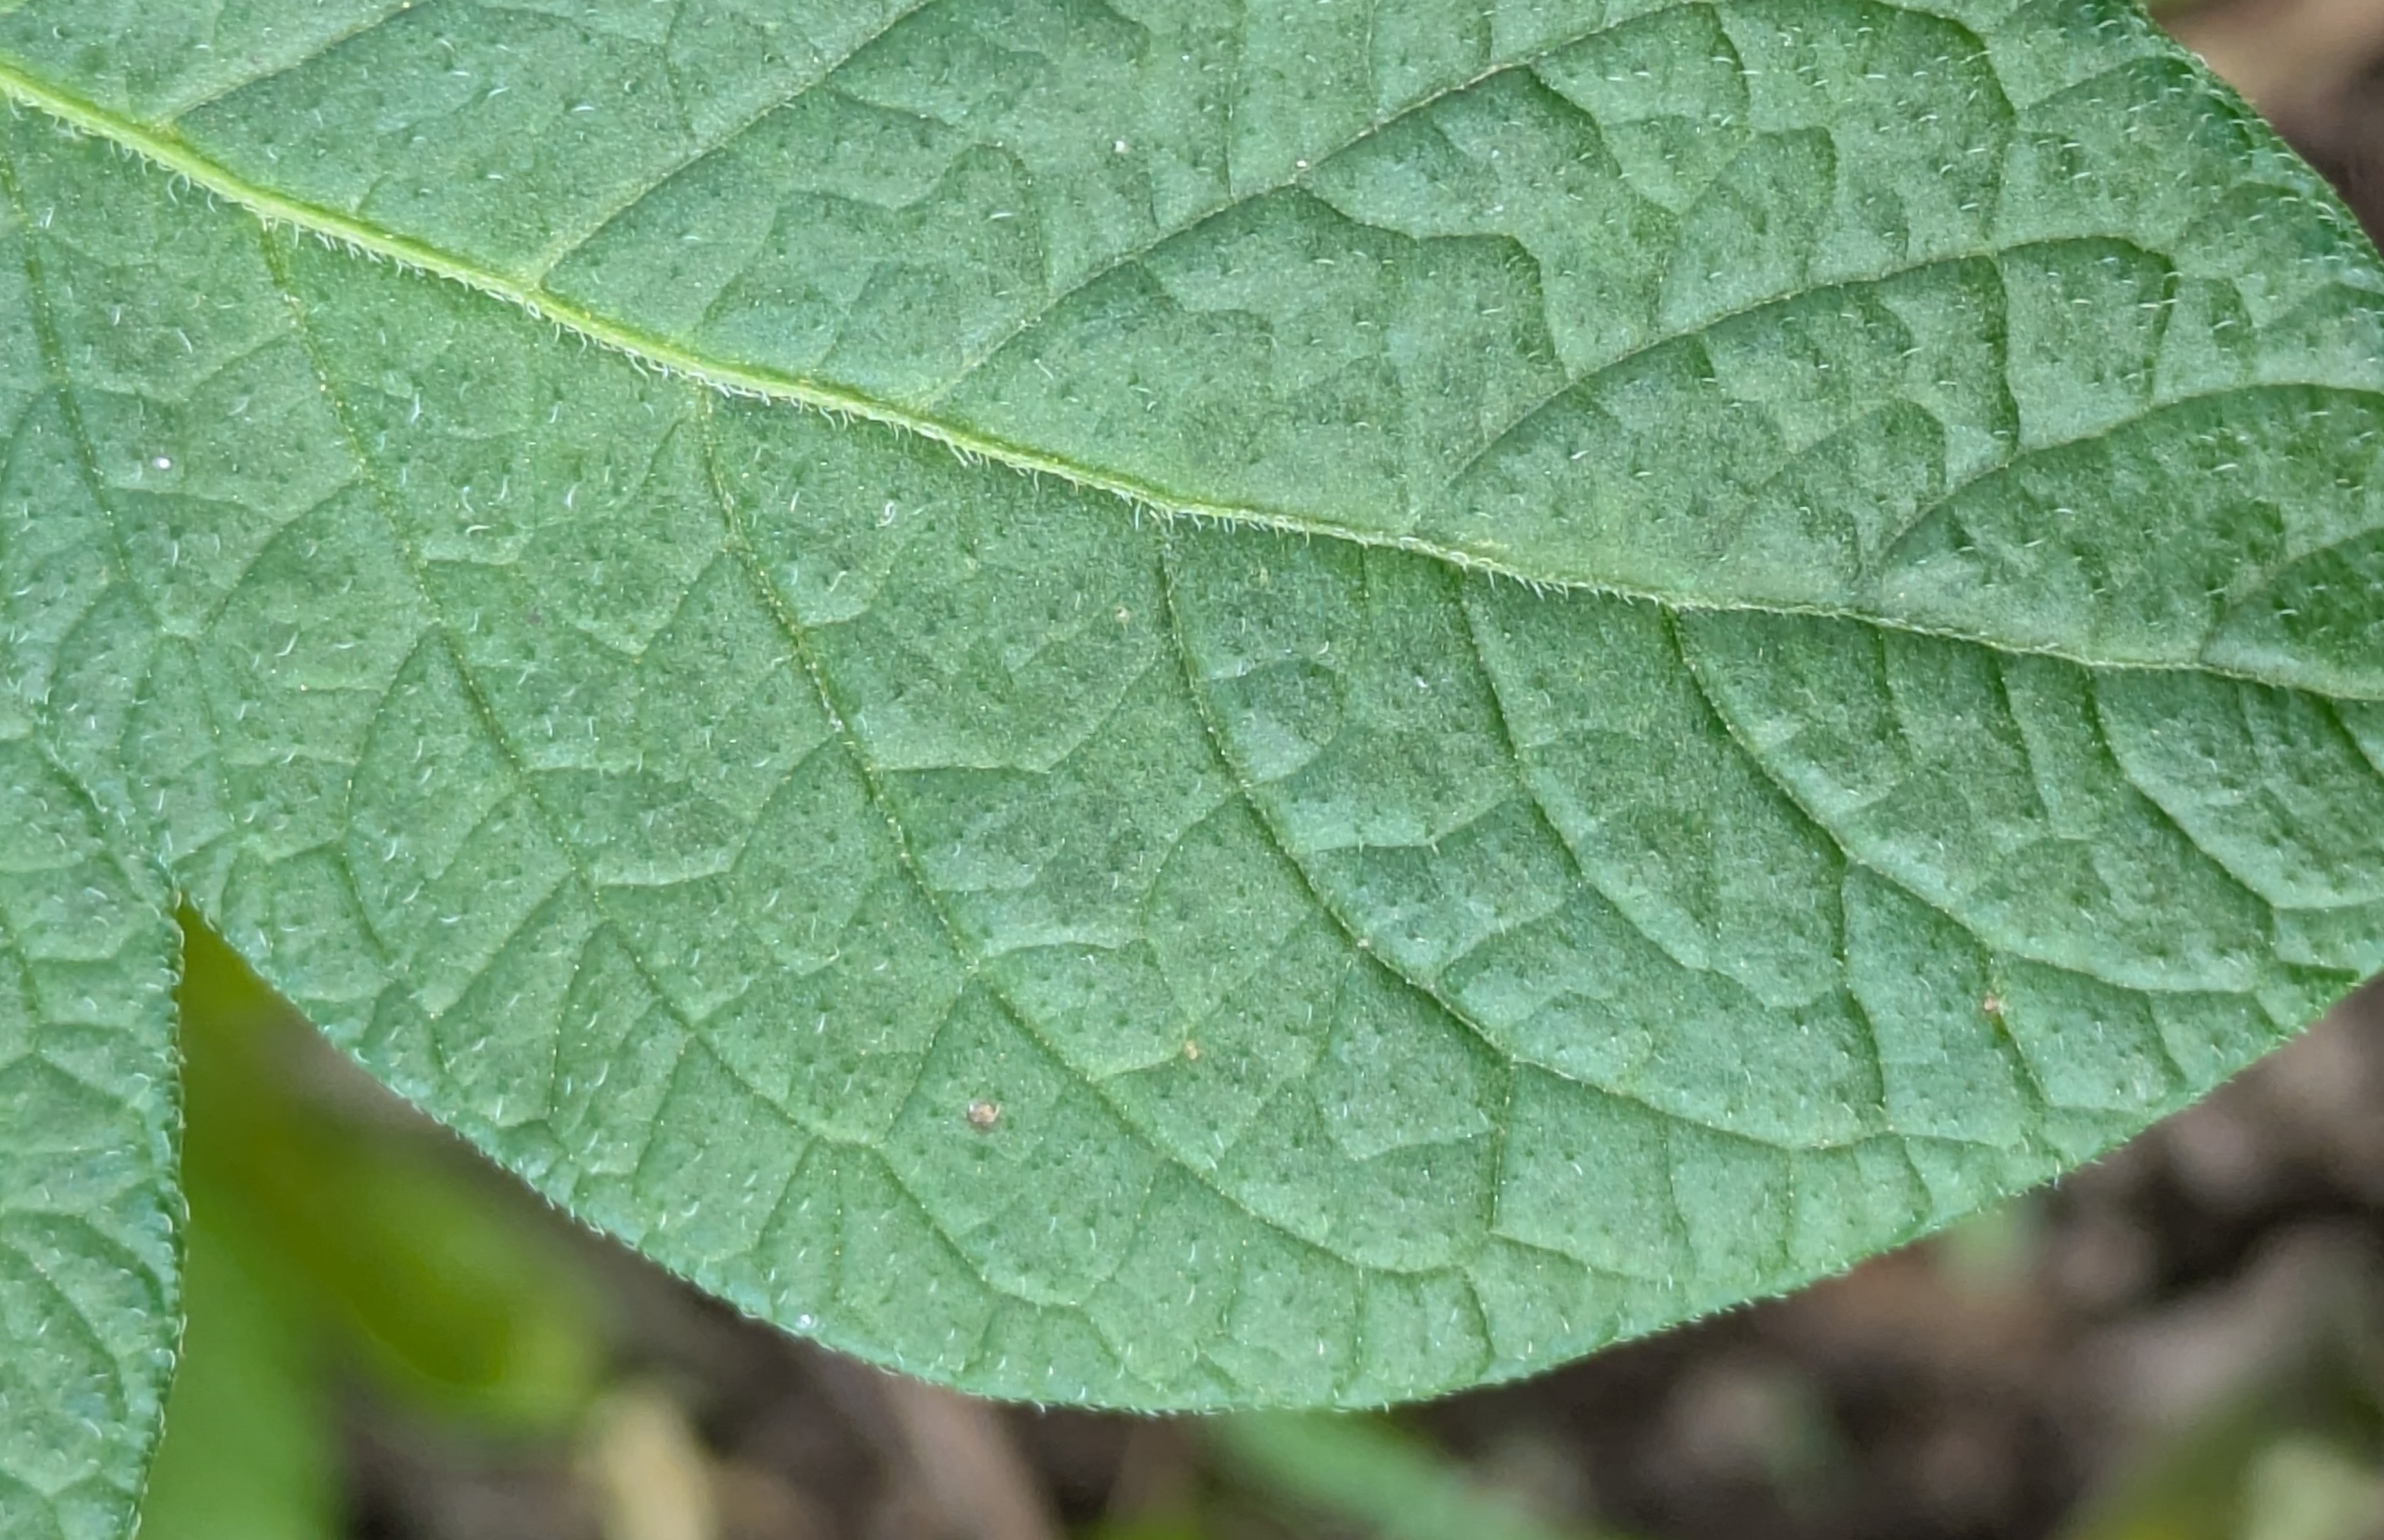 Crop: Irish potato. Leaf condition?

healthy
